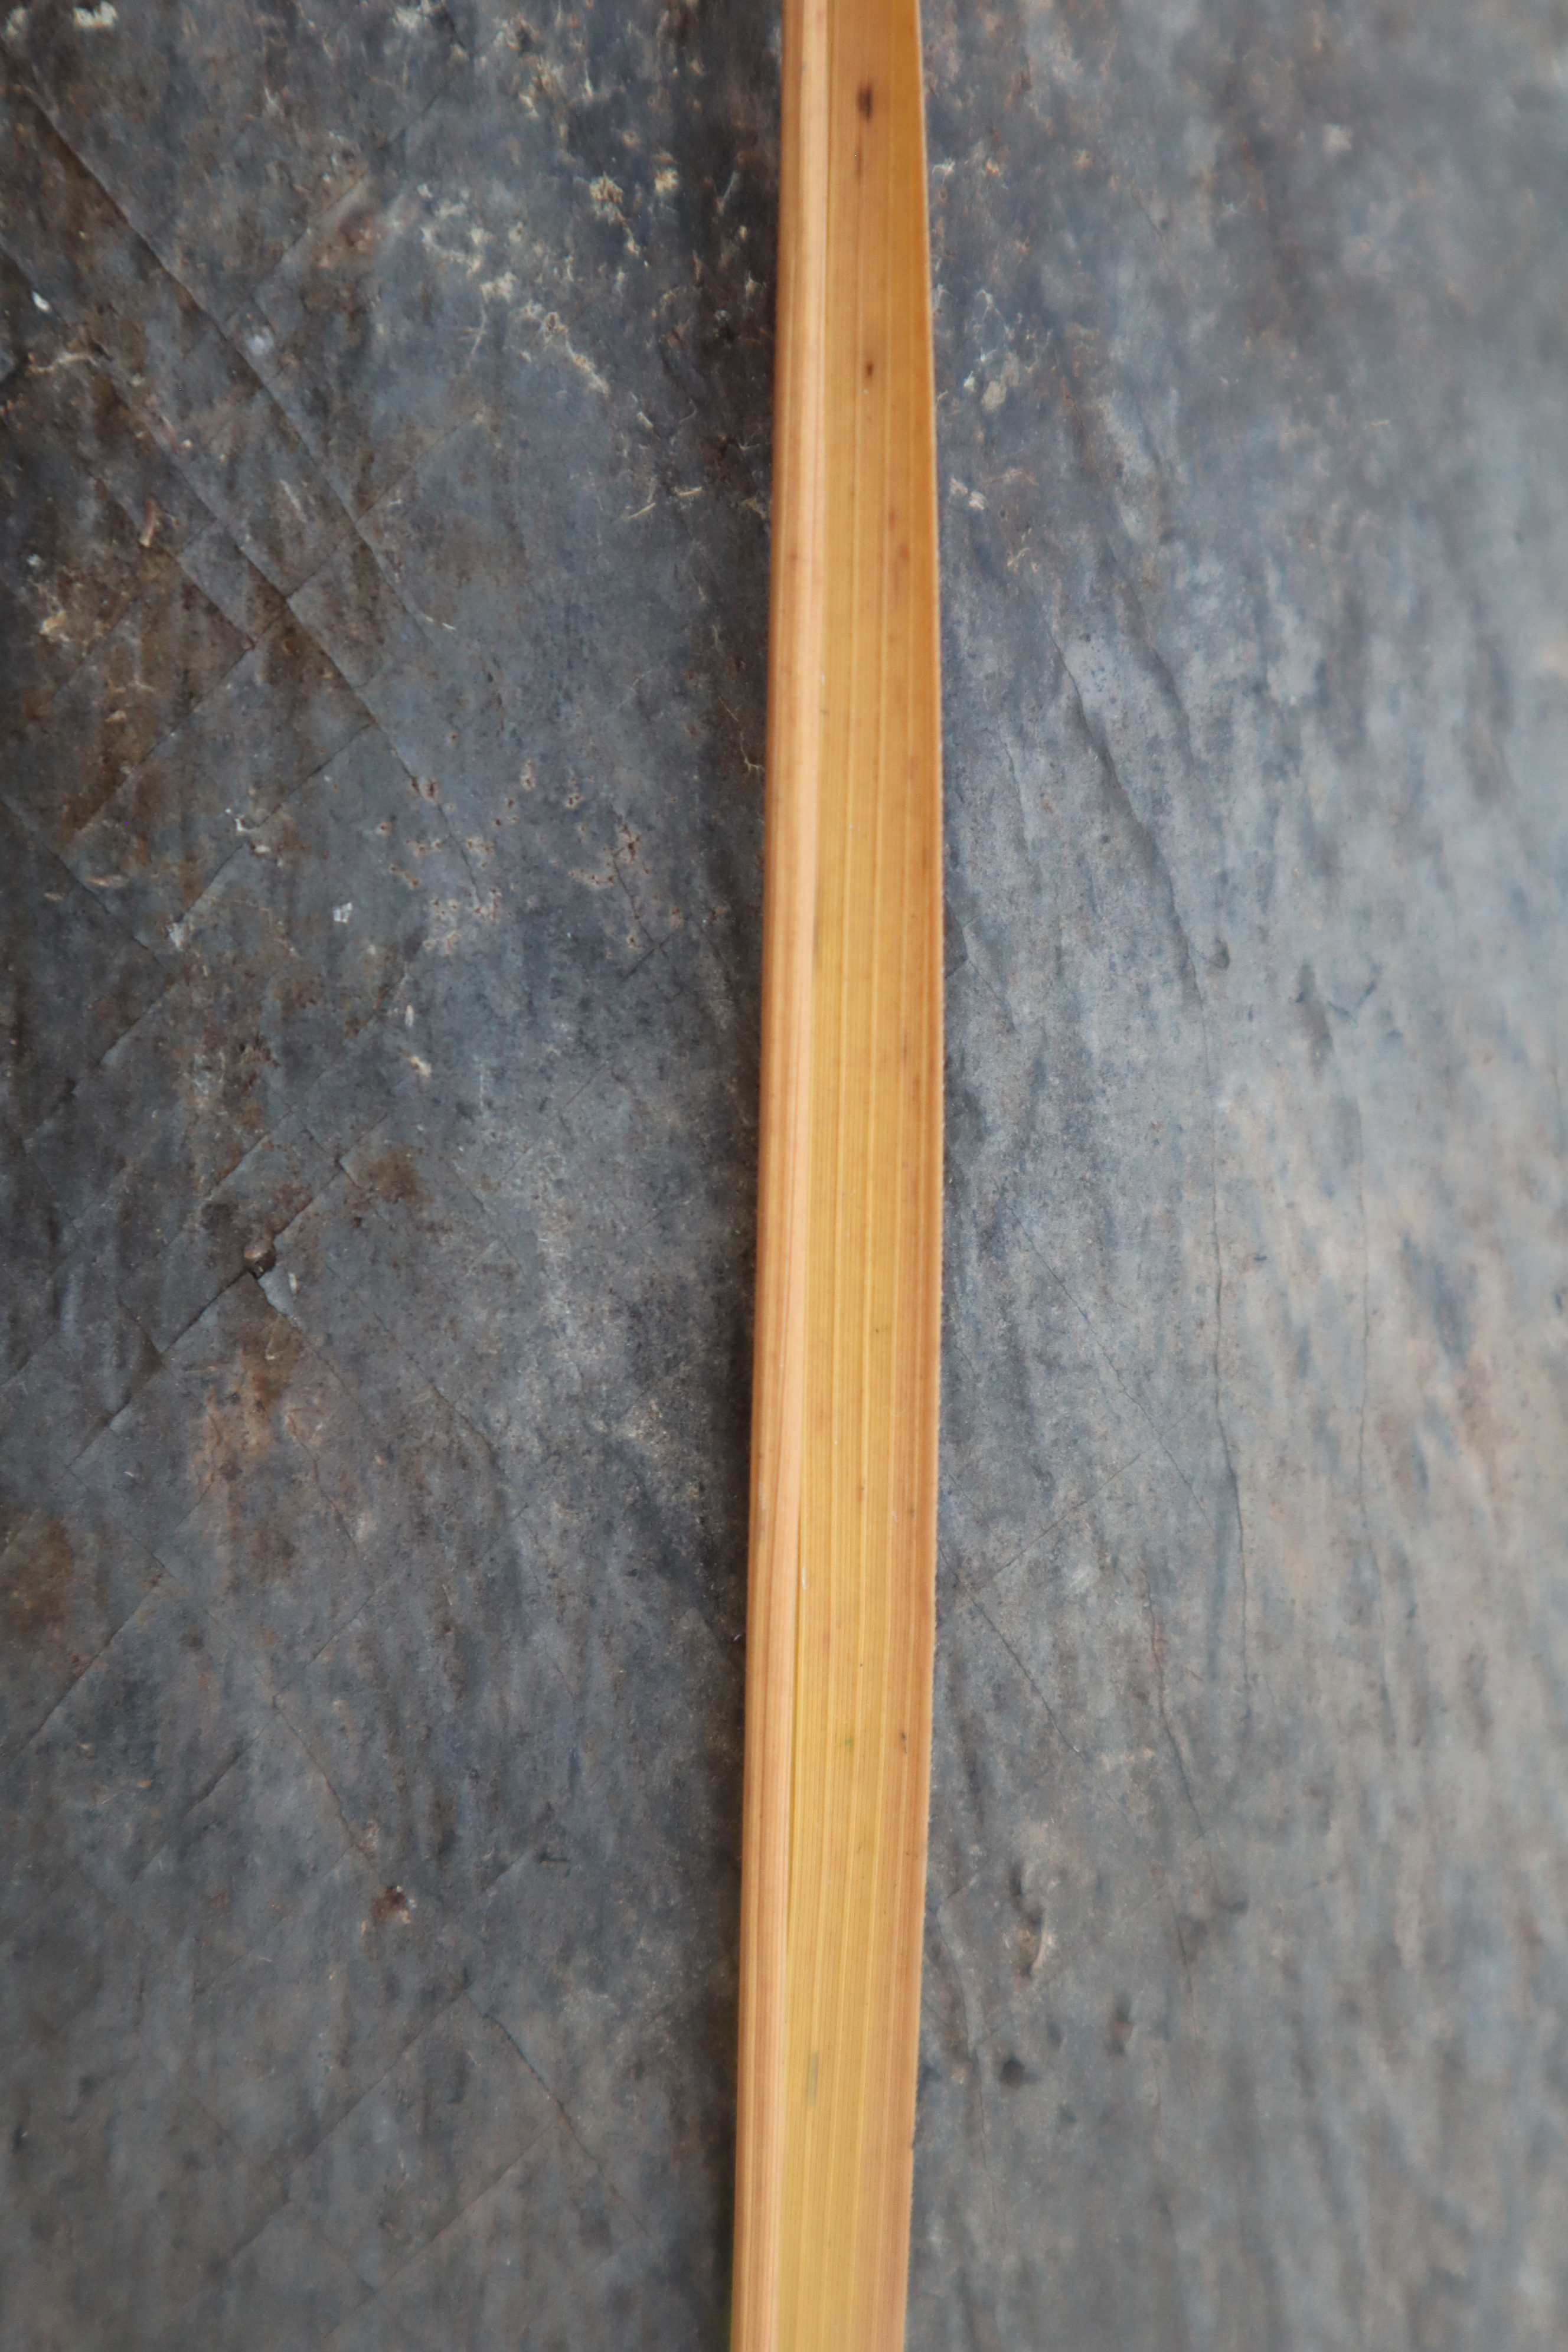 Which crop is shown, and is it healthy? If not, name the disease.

rice, tungro virus disease
